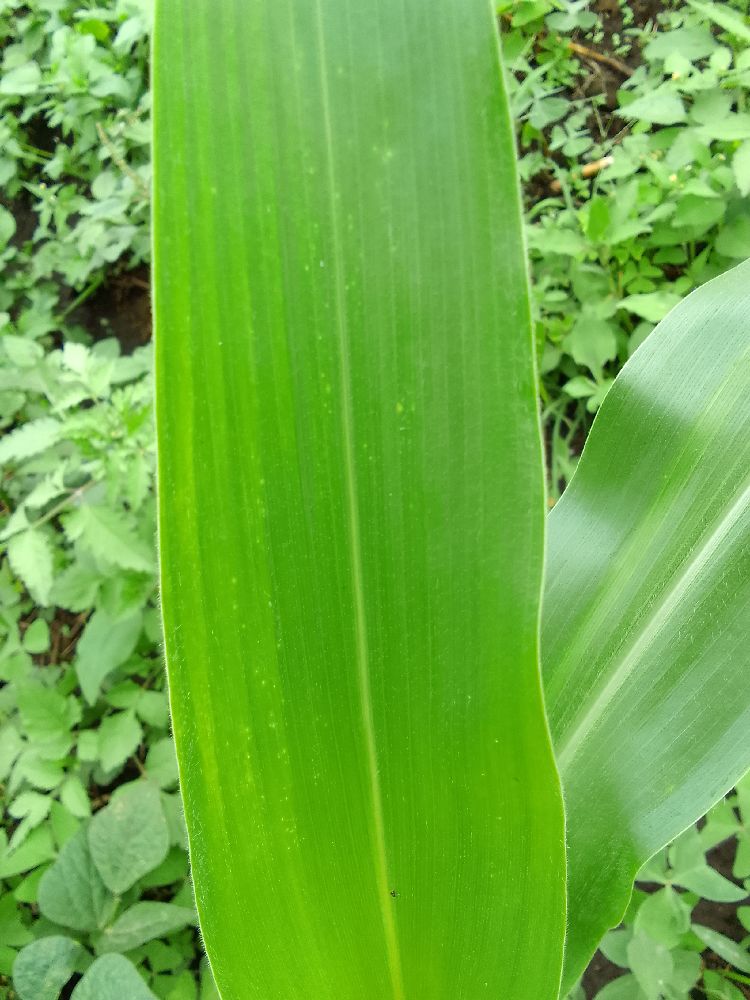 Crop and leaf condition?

maize, healthy
